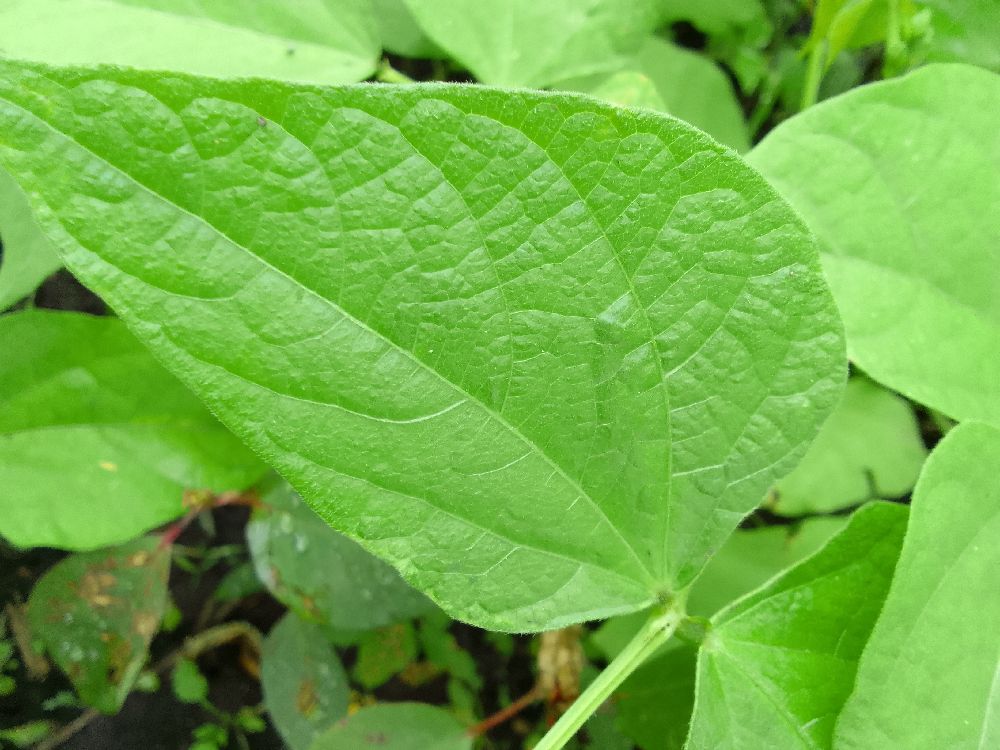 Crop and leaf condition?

common bean, healthy
